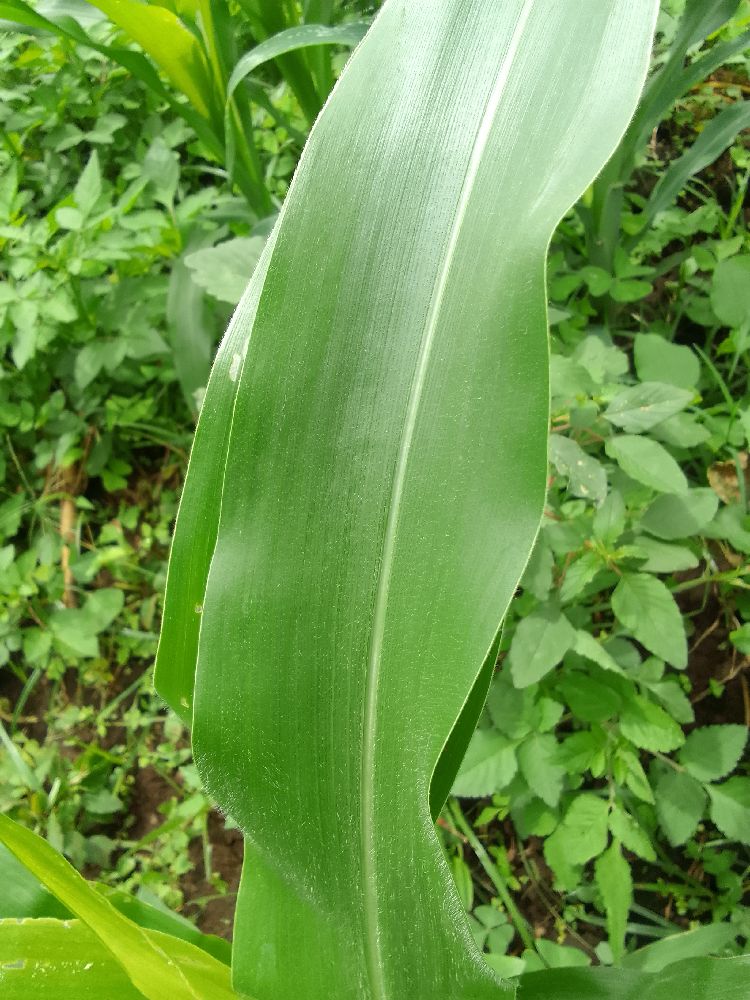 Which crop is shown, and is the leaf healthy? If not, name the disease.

maize, healthy
